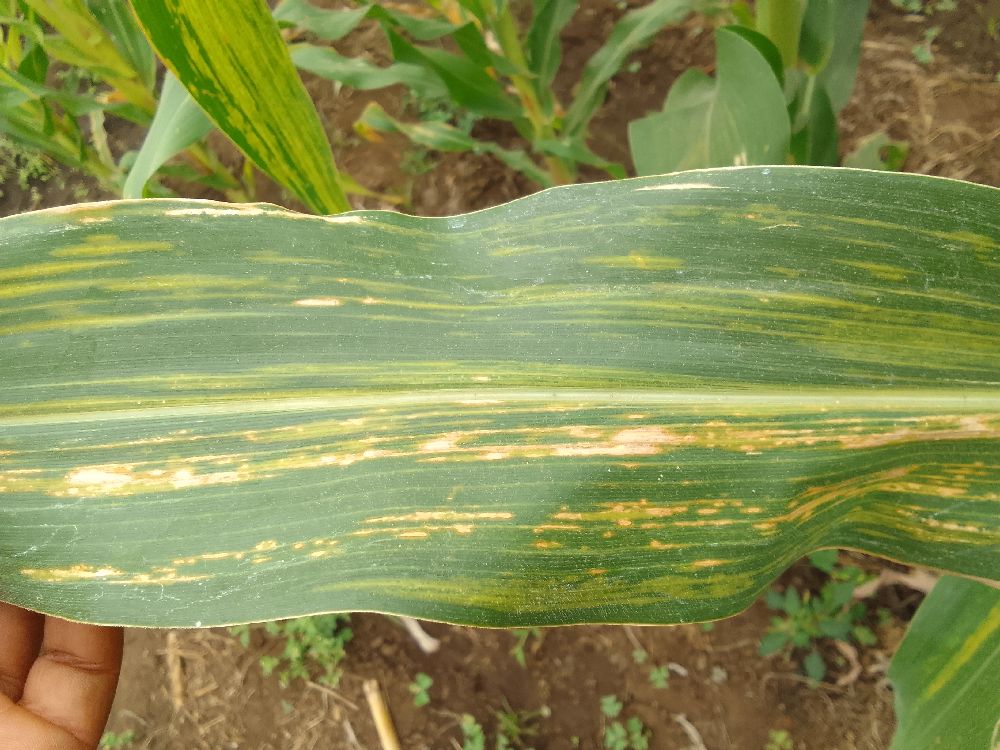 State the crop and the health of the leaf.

maize, maize lethal necrosis
